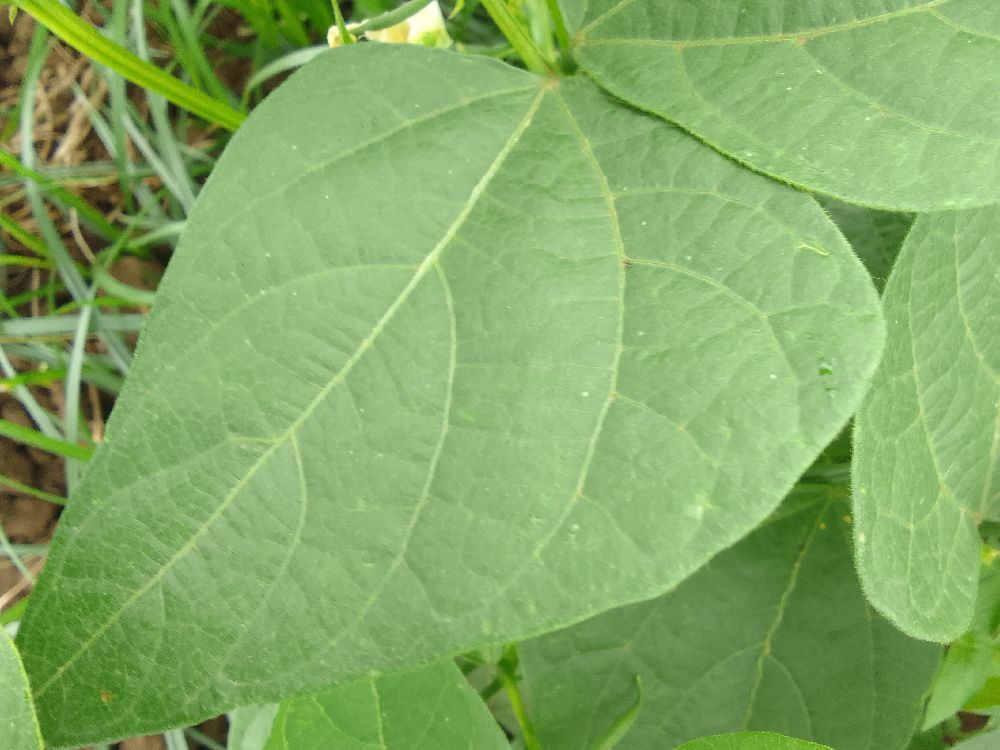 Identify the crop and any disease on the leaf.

common bean, healthy
